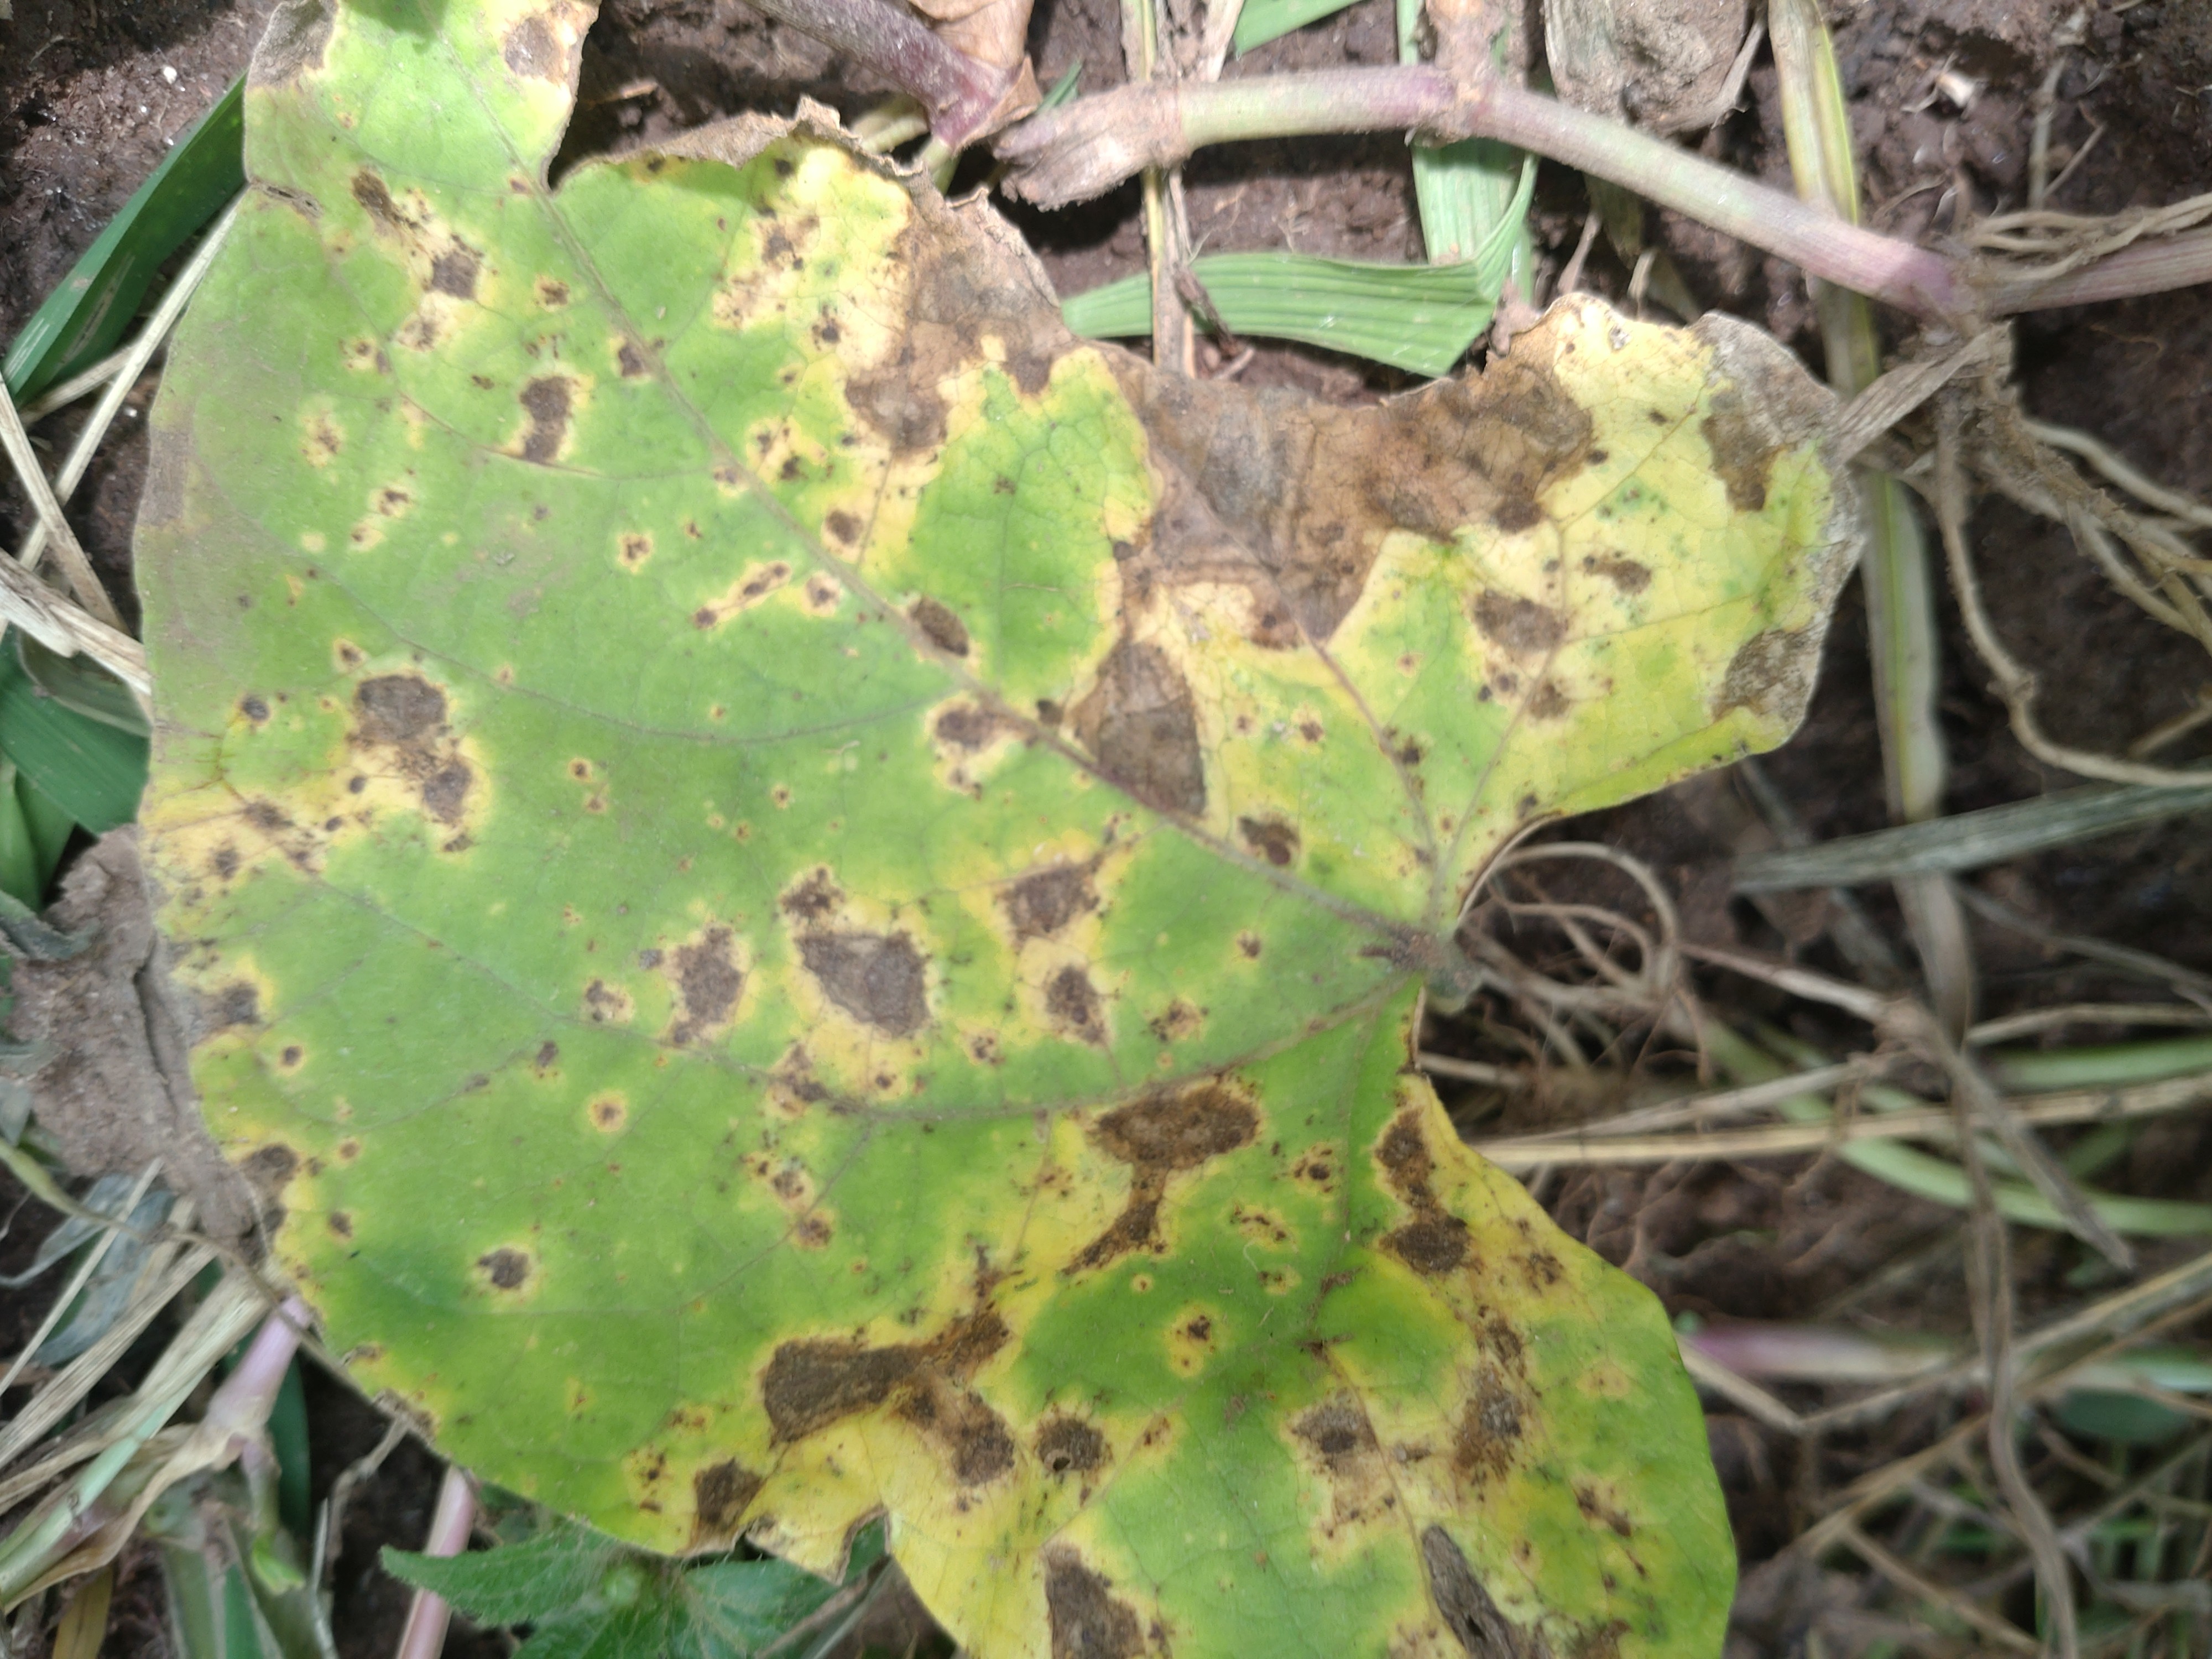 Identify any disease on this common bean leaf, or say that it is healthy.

rust
